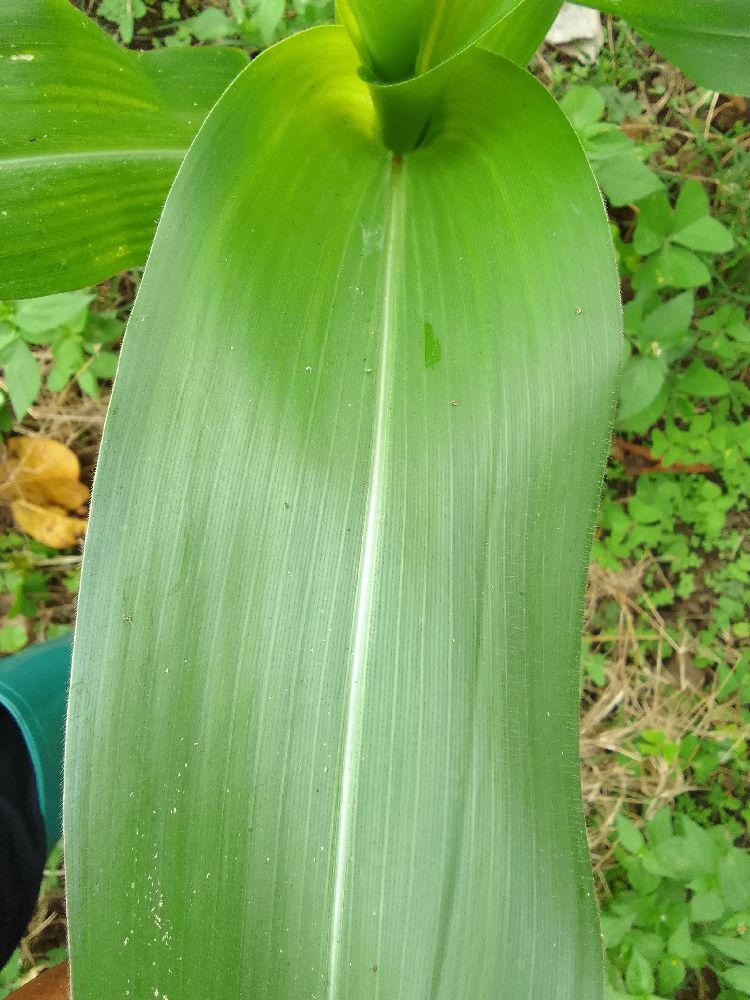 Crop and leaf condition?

maize, healthy
